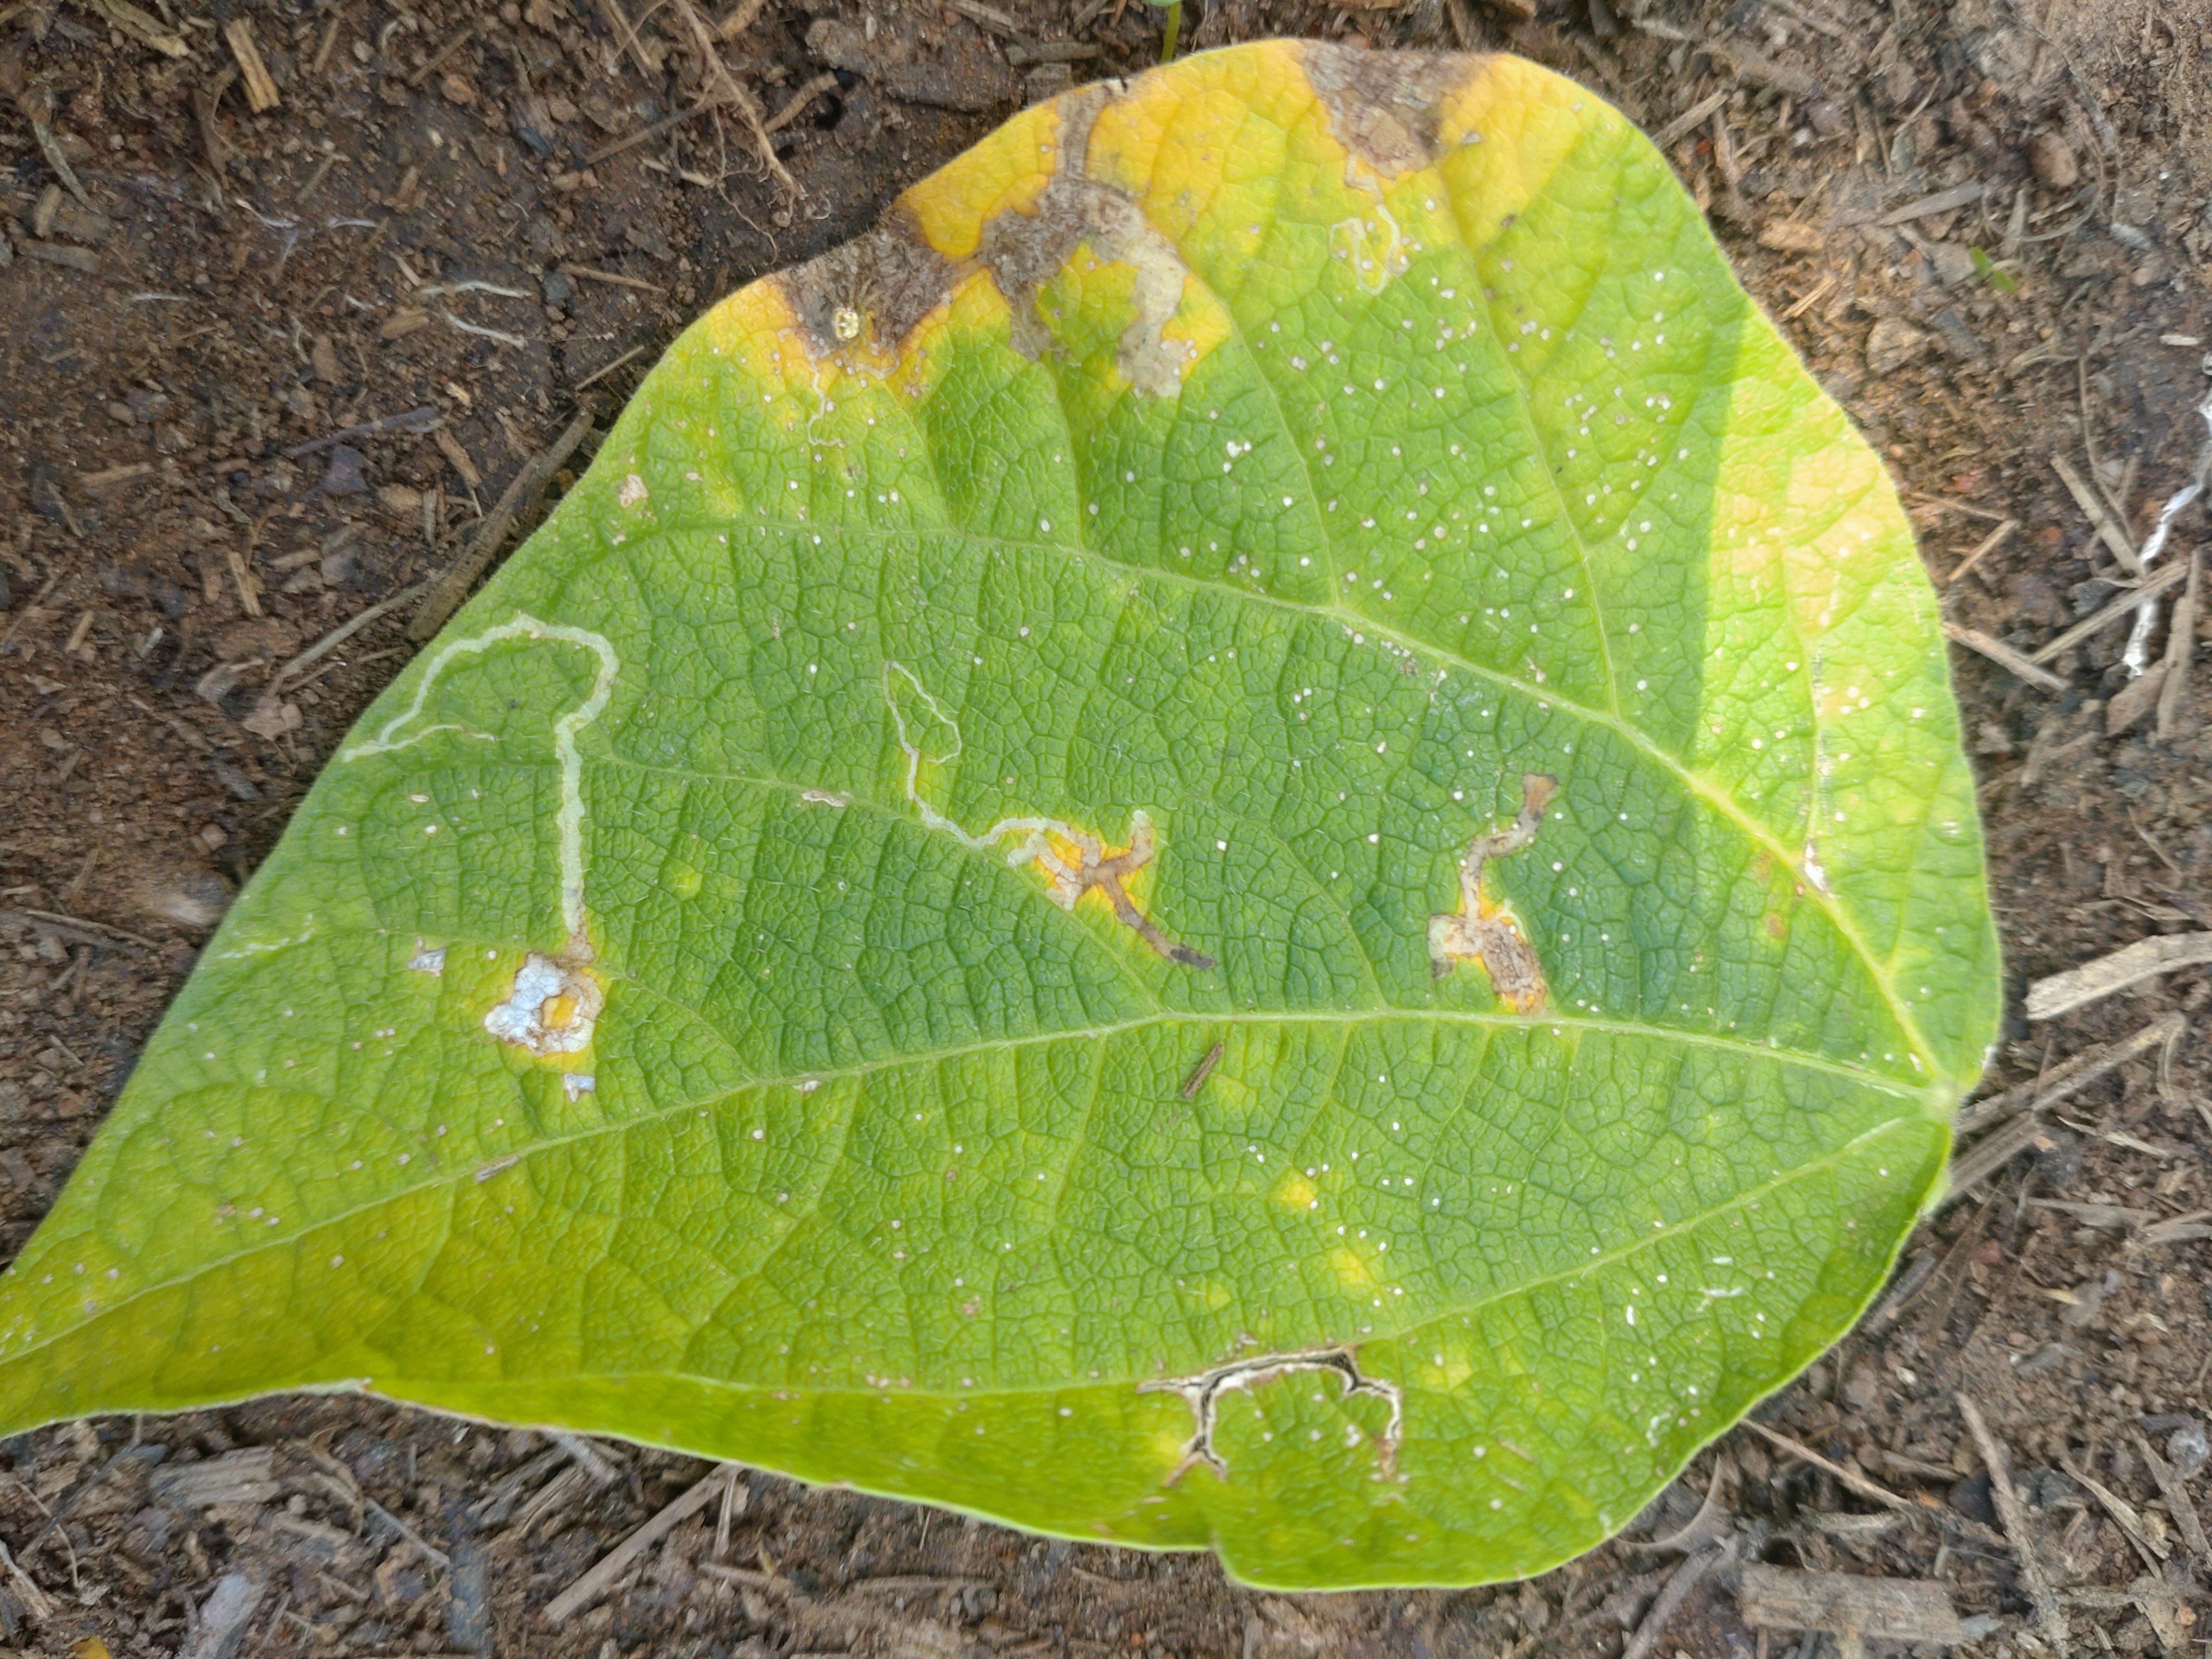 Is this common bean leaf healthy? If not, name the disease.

anthracnose
